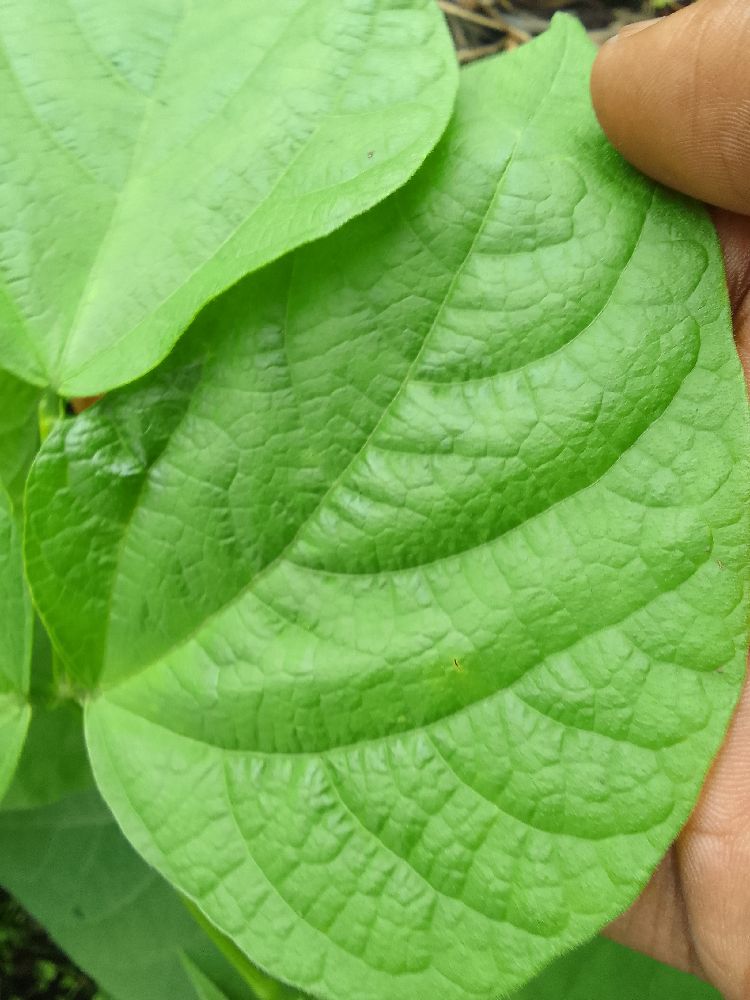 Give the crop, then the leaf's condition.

common bean, healthy
